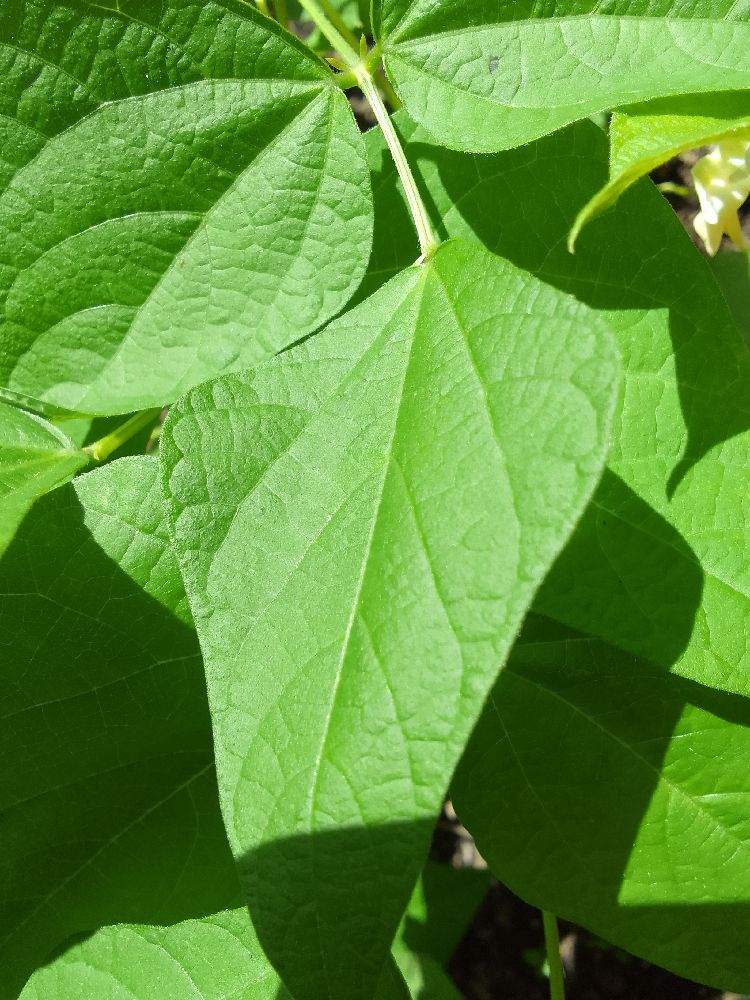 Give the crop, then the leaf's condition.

common bean, healthy
